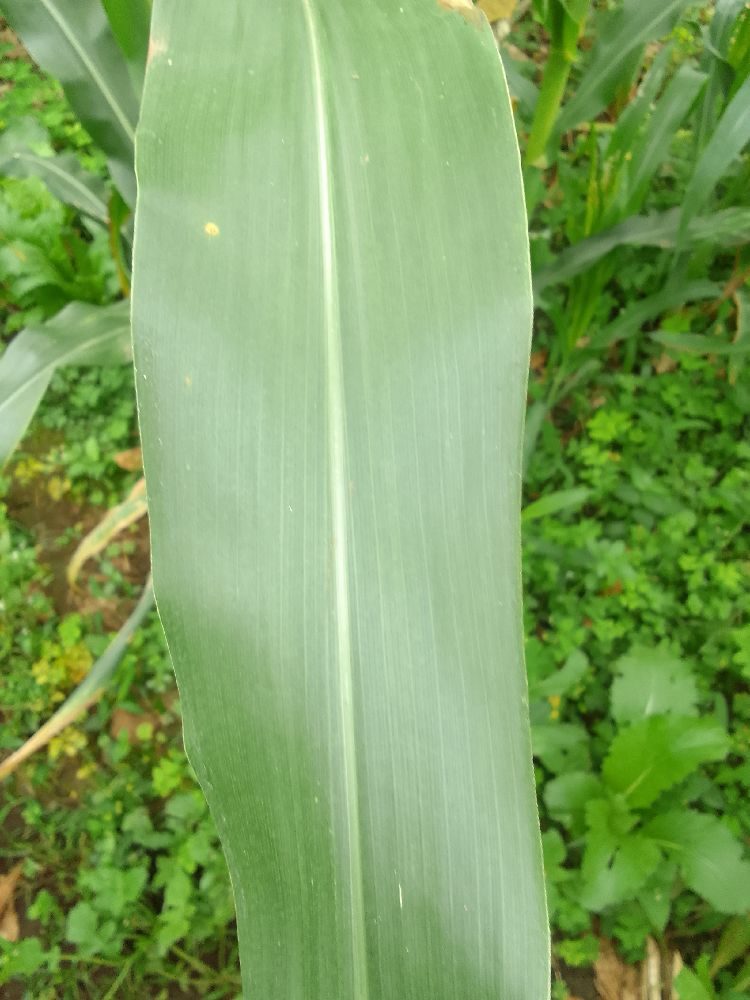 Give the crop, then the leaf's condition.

maize, healthy
